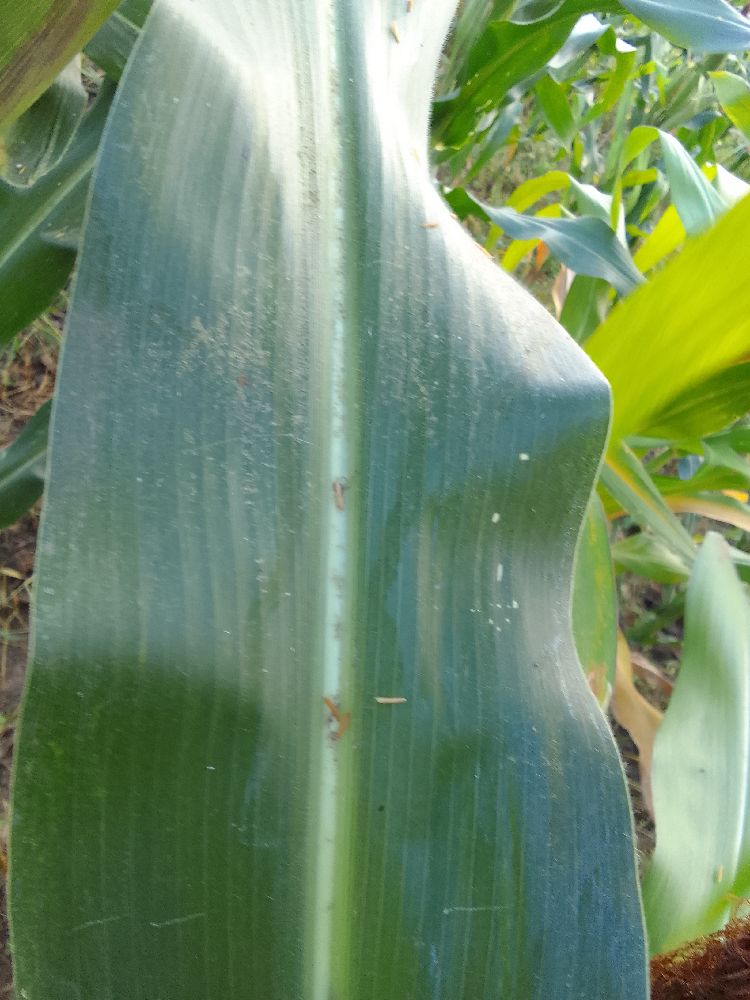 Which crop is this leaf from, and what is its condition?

maize, healthy
